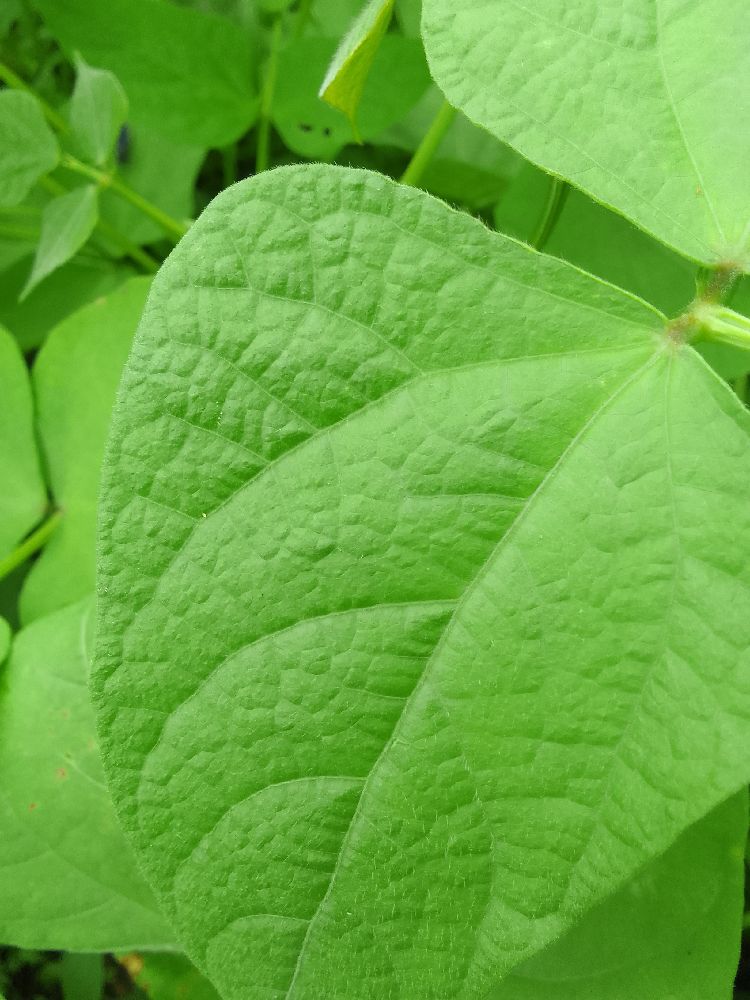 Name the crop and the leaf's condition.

common bean, healthy
